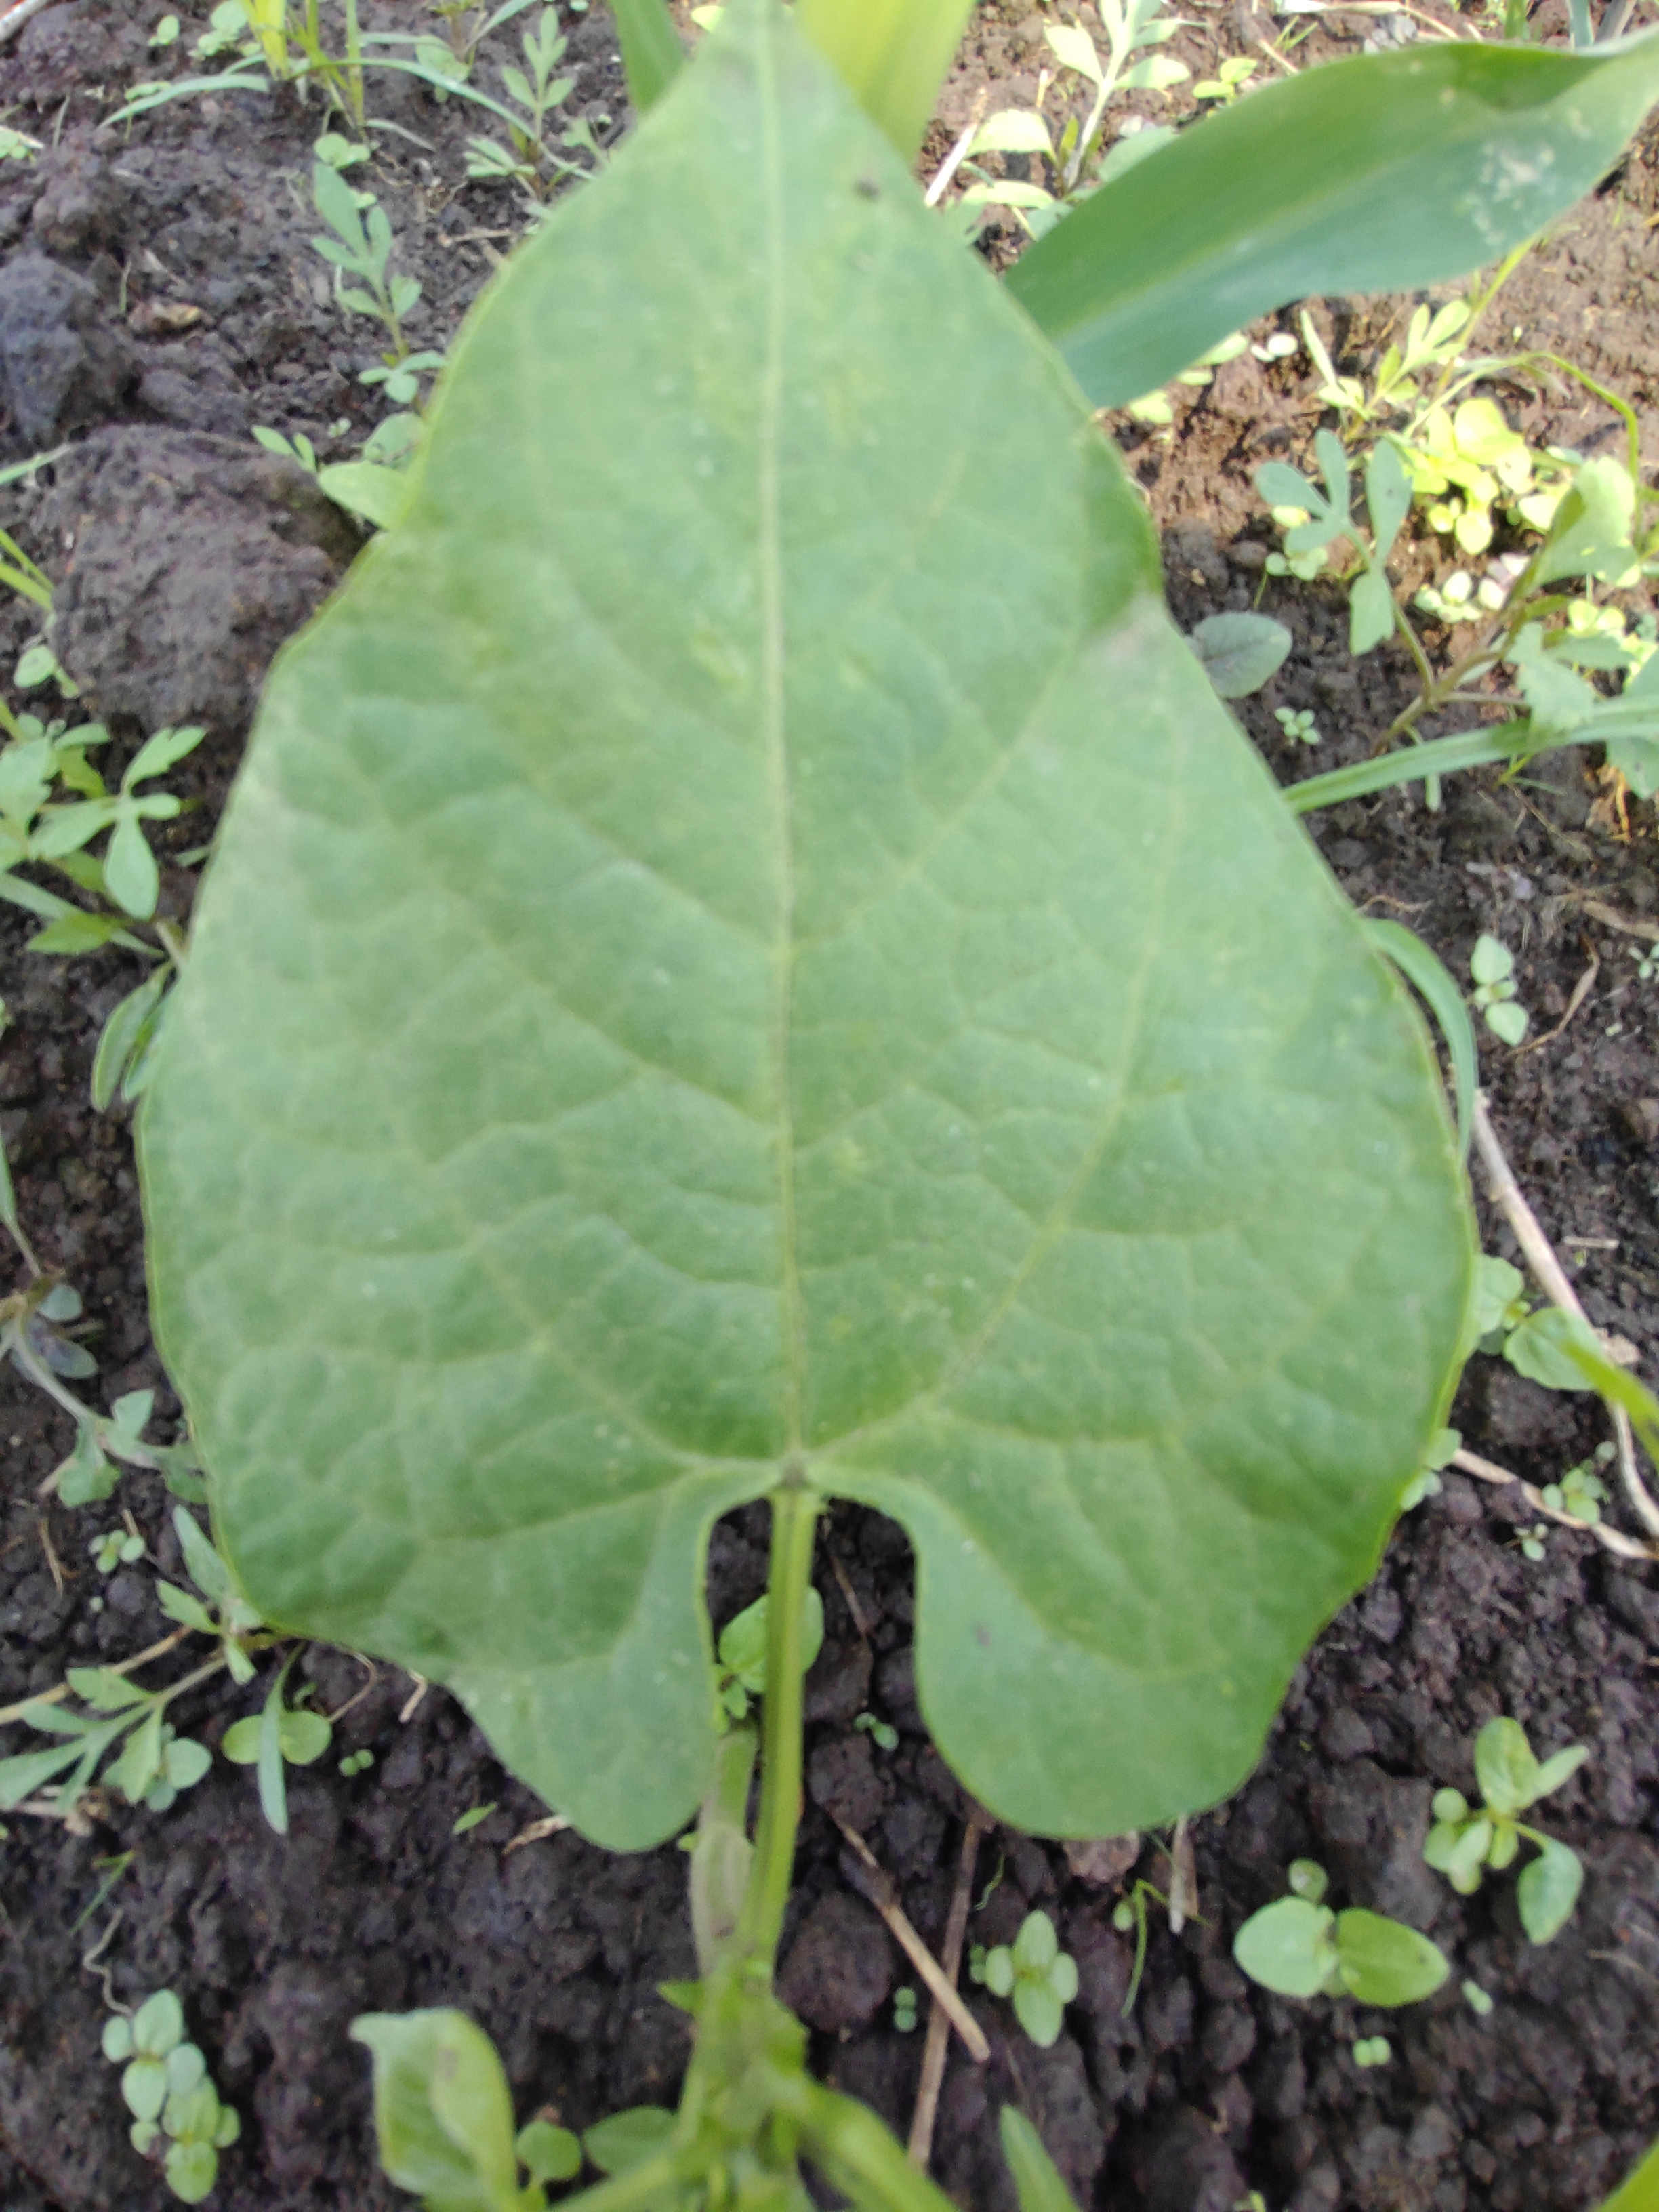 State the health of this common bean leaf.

healthy
